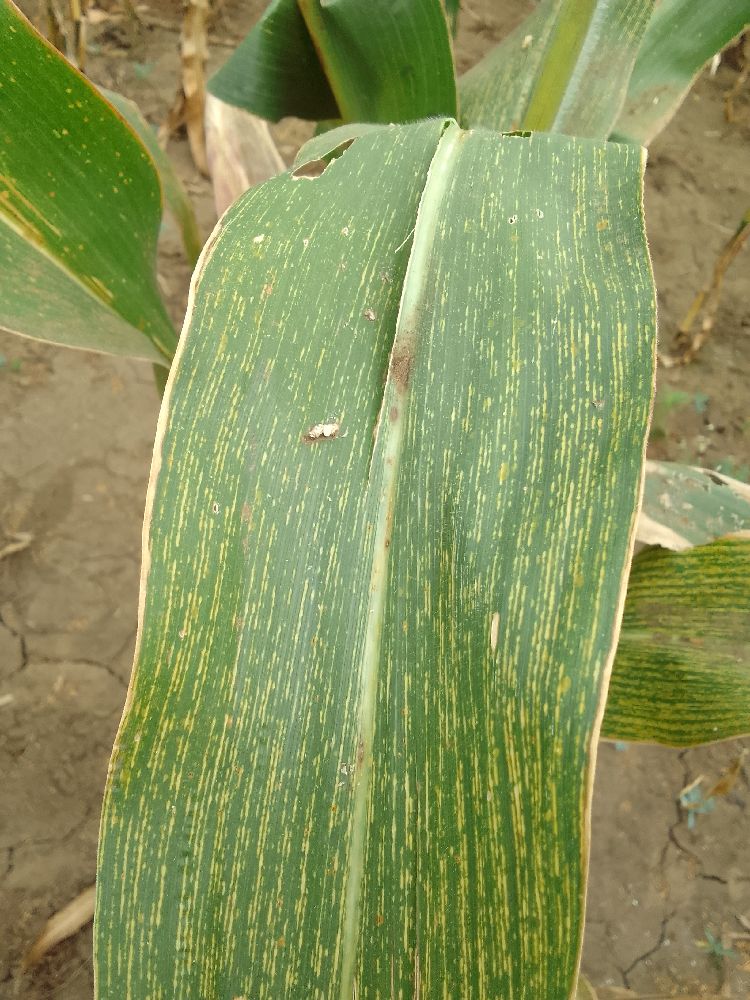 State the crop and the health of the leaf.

maize, maize streak virus
